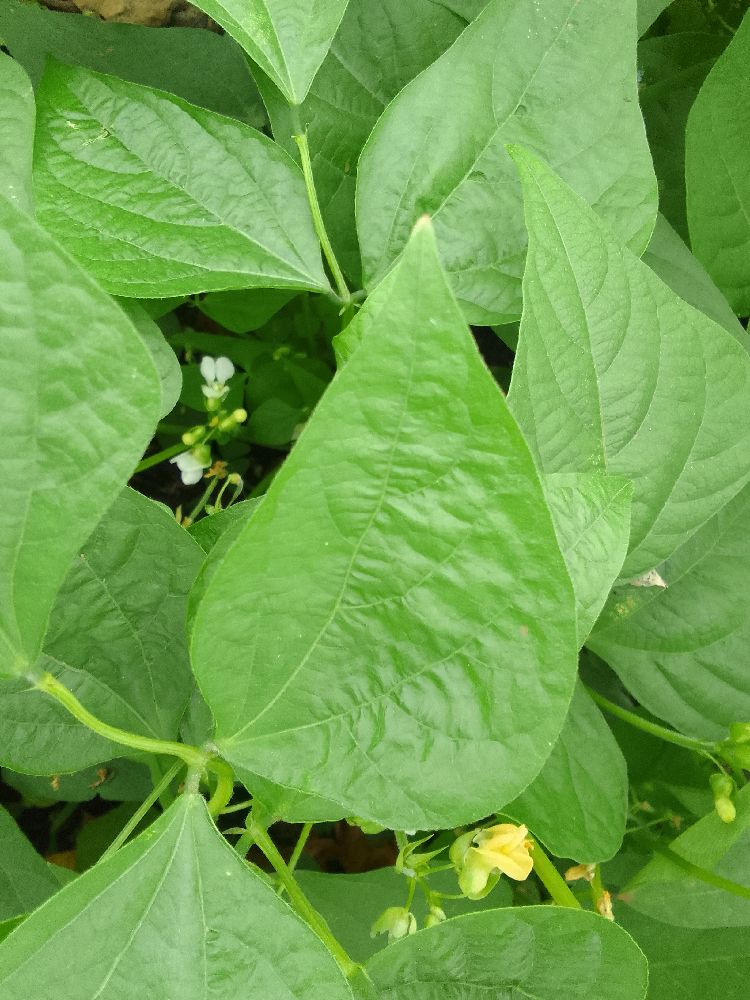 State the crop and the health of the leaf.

common bean, healthy
